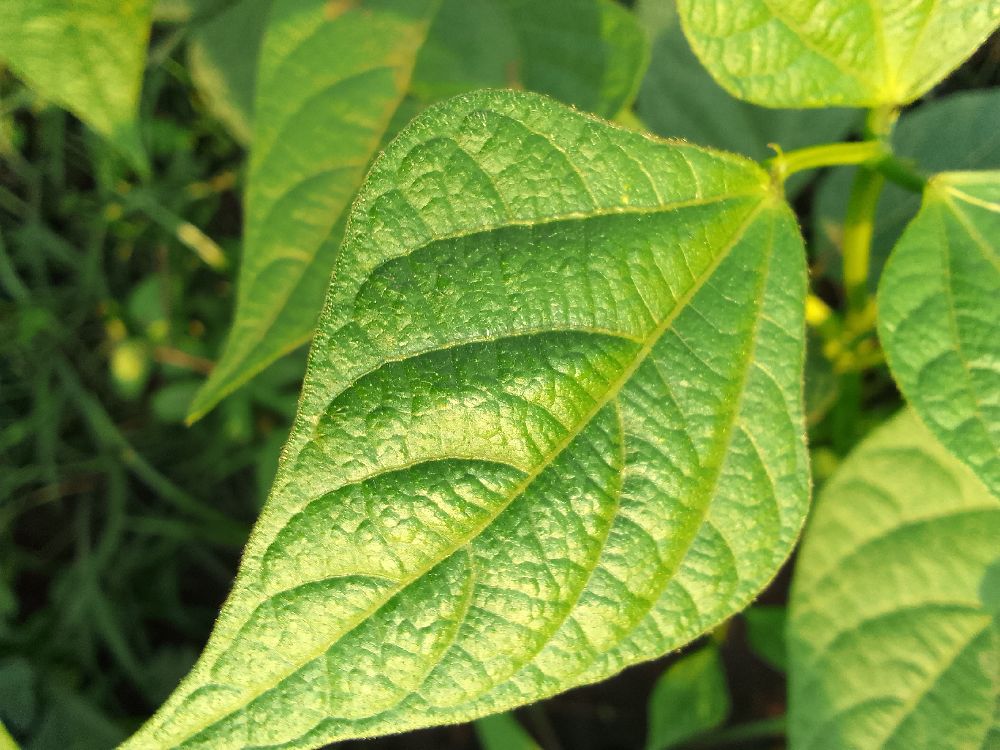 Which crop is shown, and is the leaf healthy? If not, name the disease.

common bean, healthy
